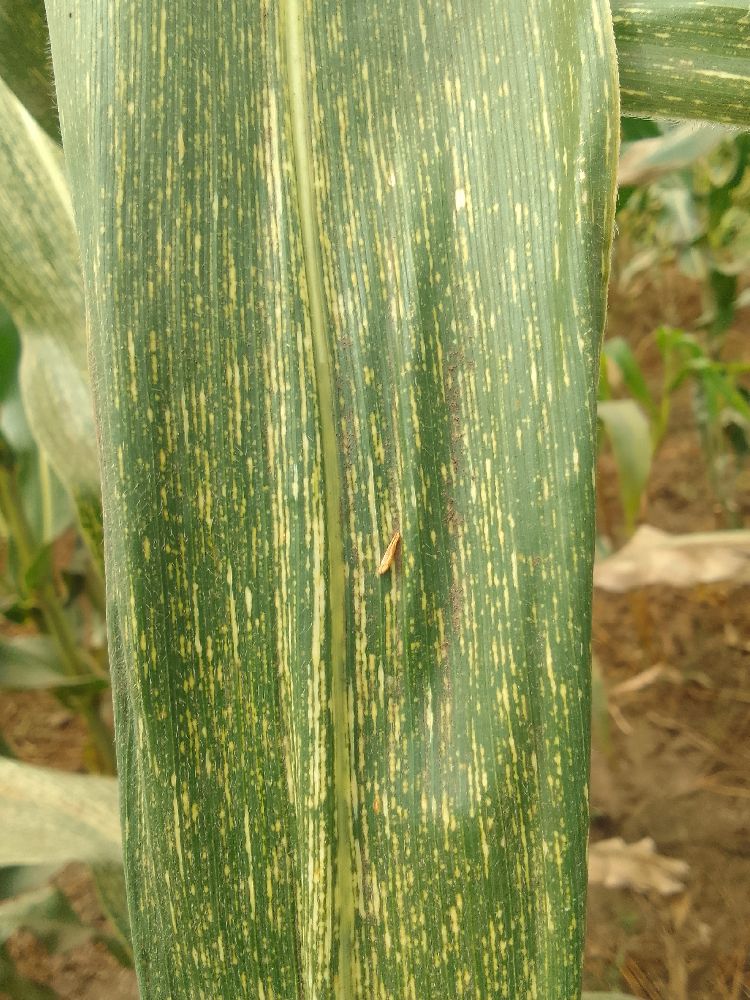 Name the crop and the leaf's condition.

maize, maize streak virus
